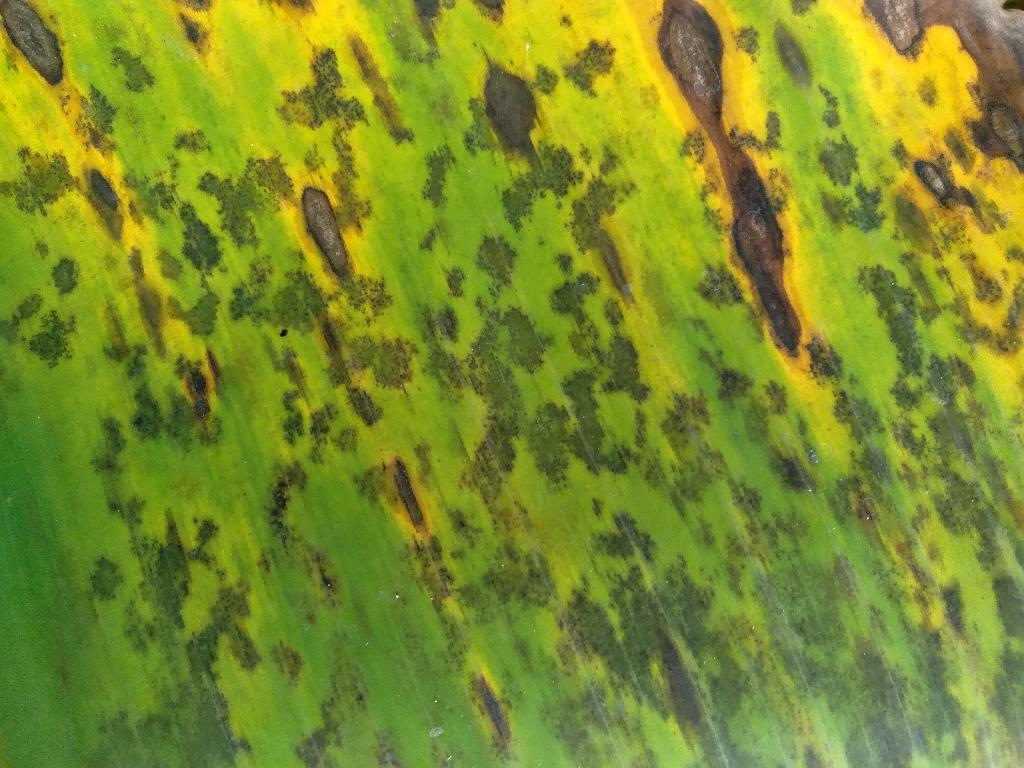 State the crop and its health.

banana, black sigatoka
